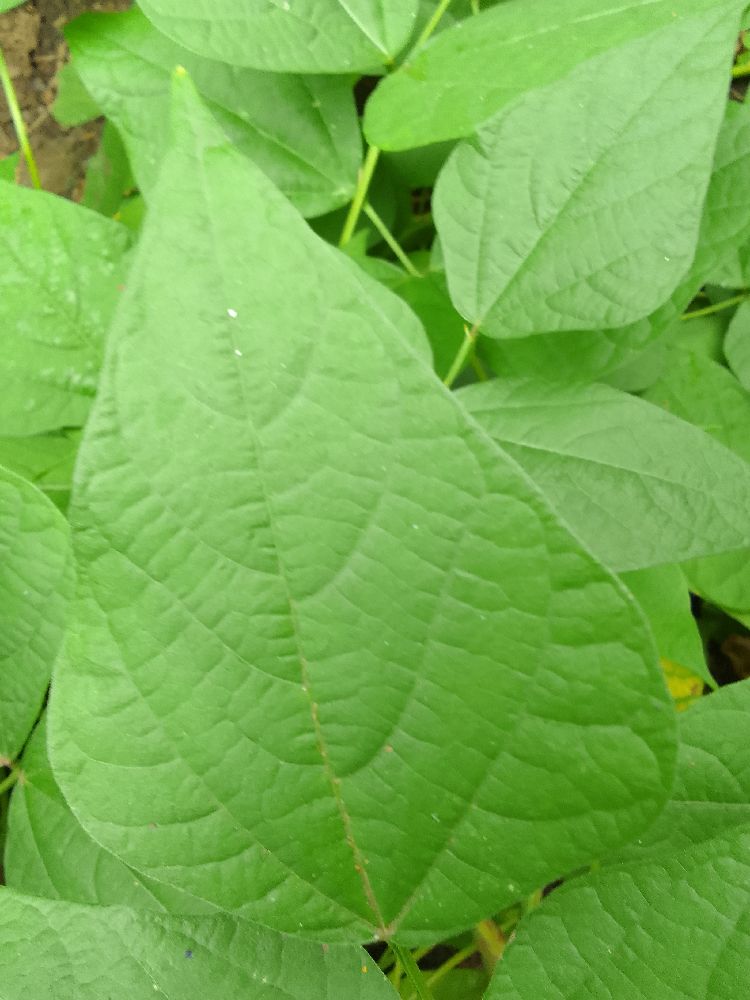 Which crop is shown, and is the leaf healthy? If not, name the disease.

common bean, healthy
